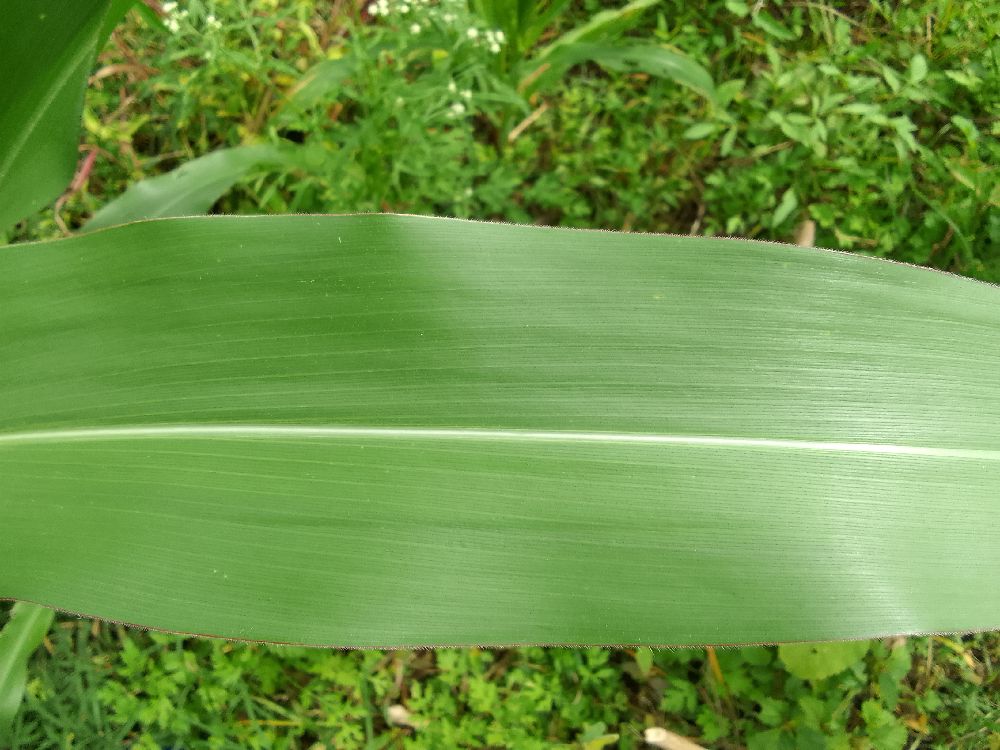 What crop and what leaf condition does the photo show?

maize, healthy
